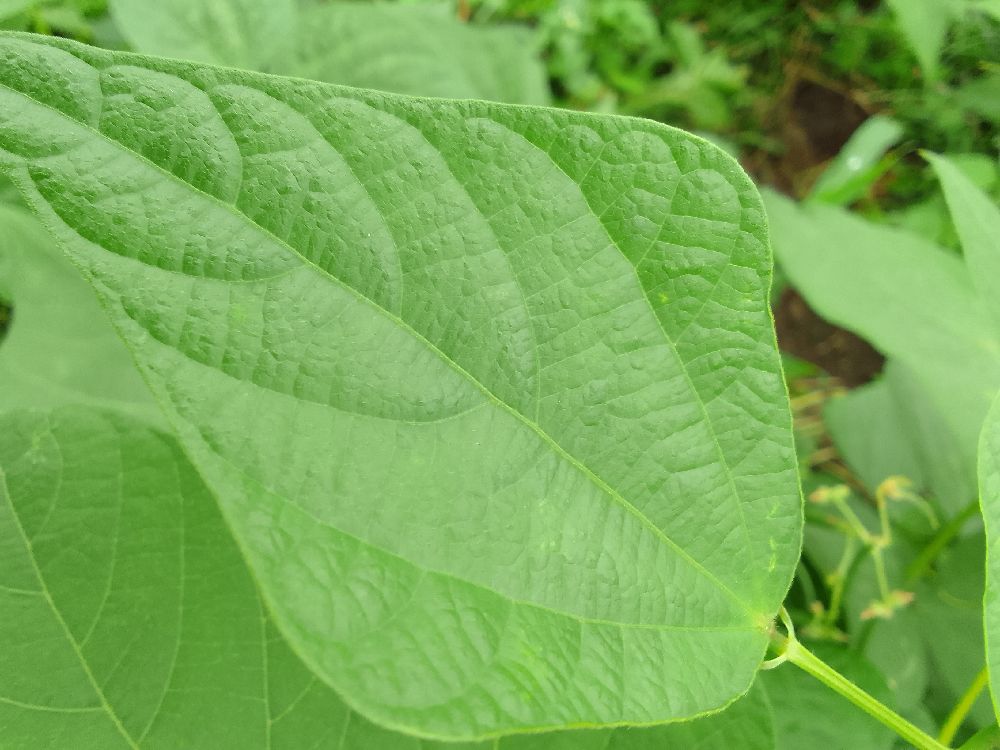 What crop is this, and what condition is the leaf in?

common bean, healthy
